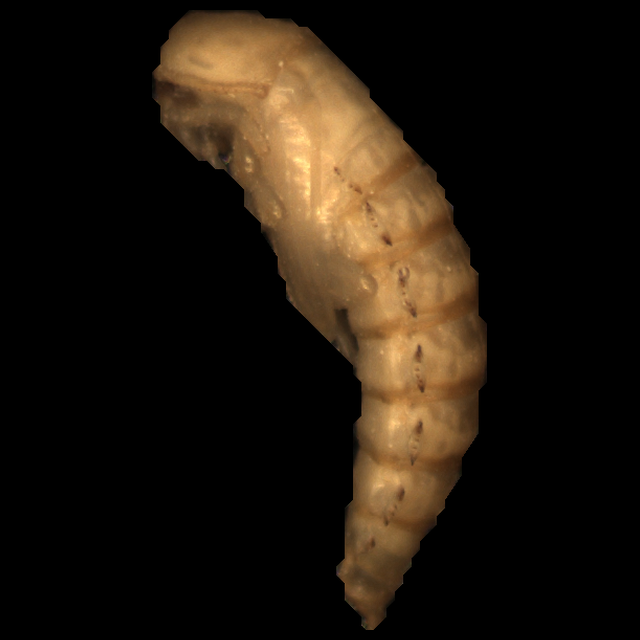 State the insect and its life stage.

mealworm pupa
